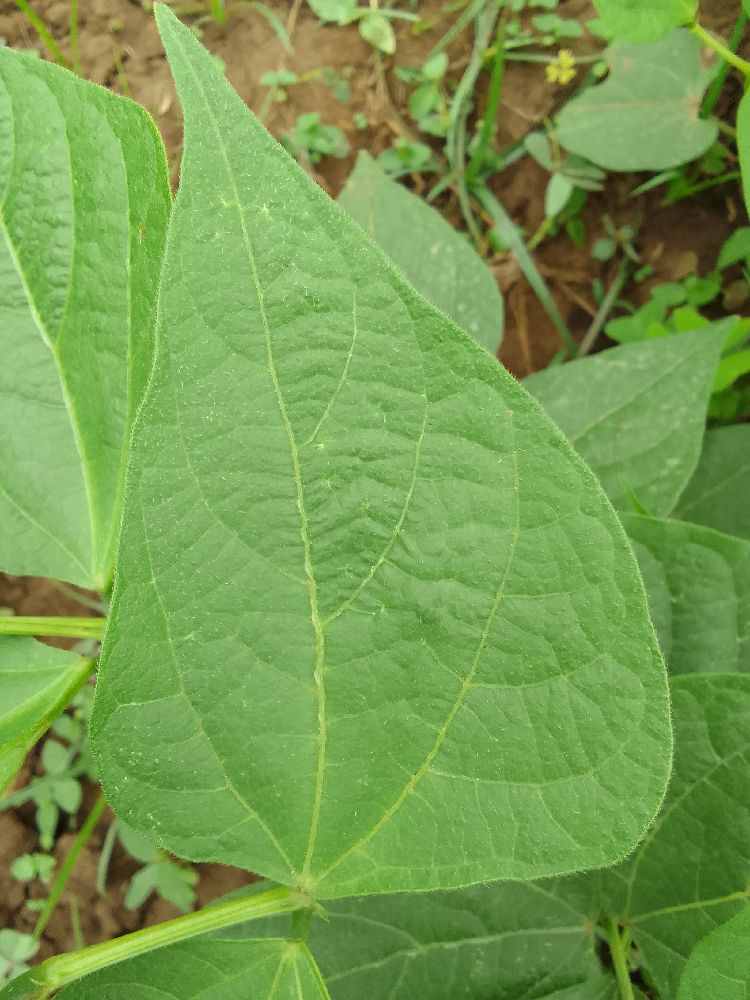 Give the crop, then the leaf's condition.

common bean, healthy
